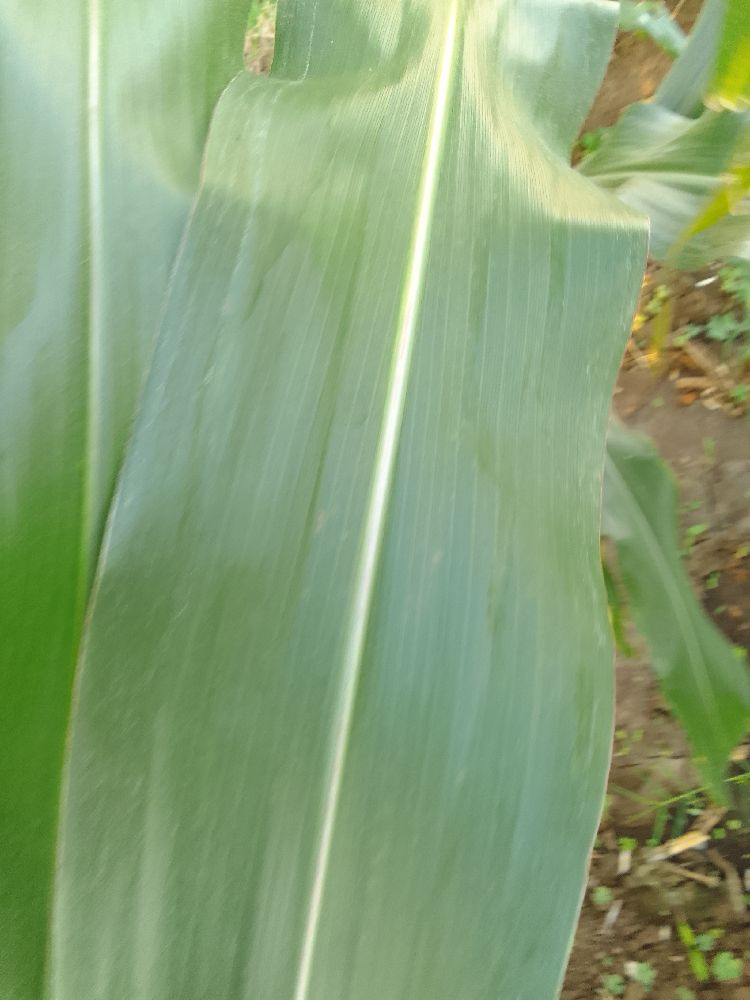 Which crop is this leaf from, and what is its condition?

maize, healthy
